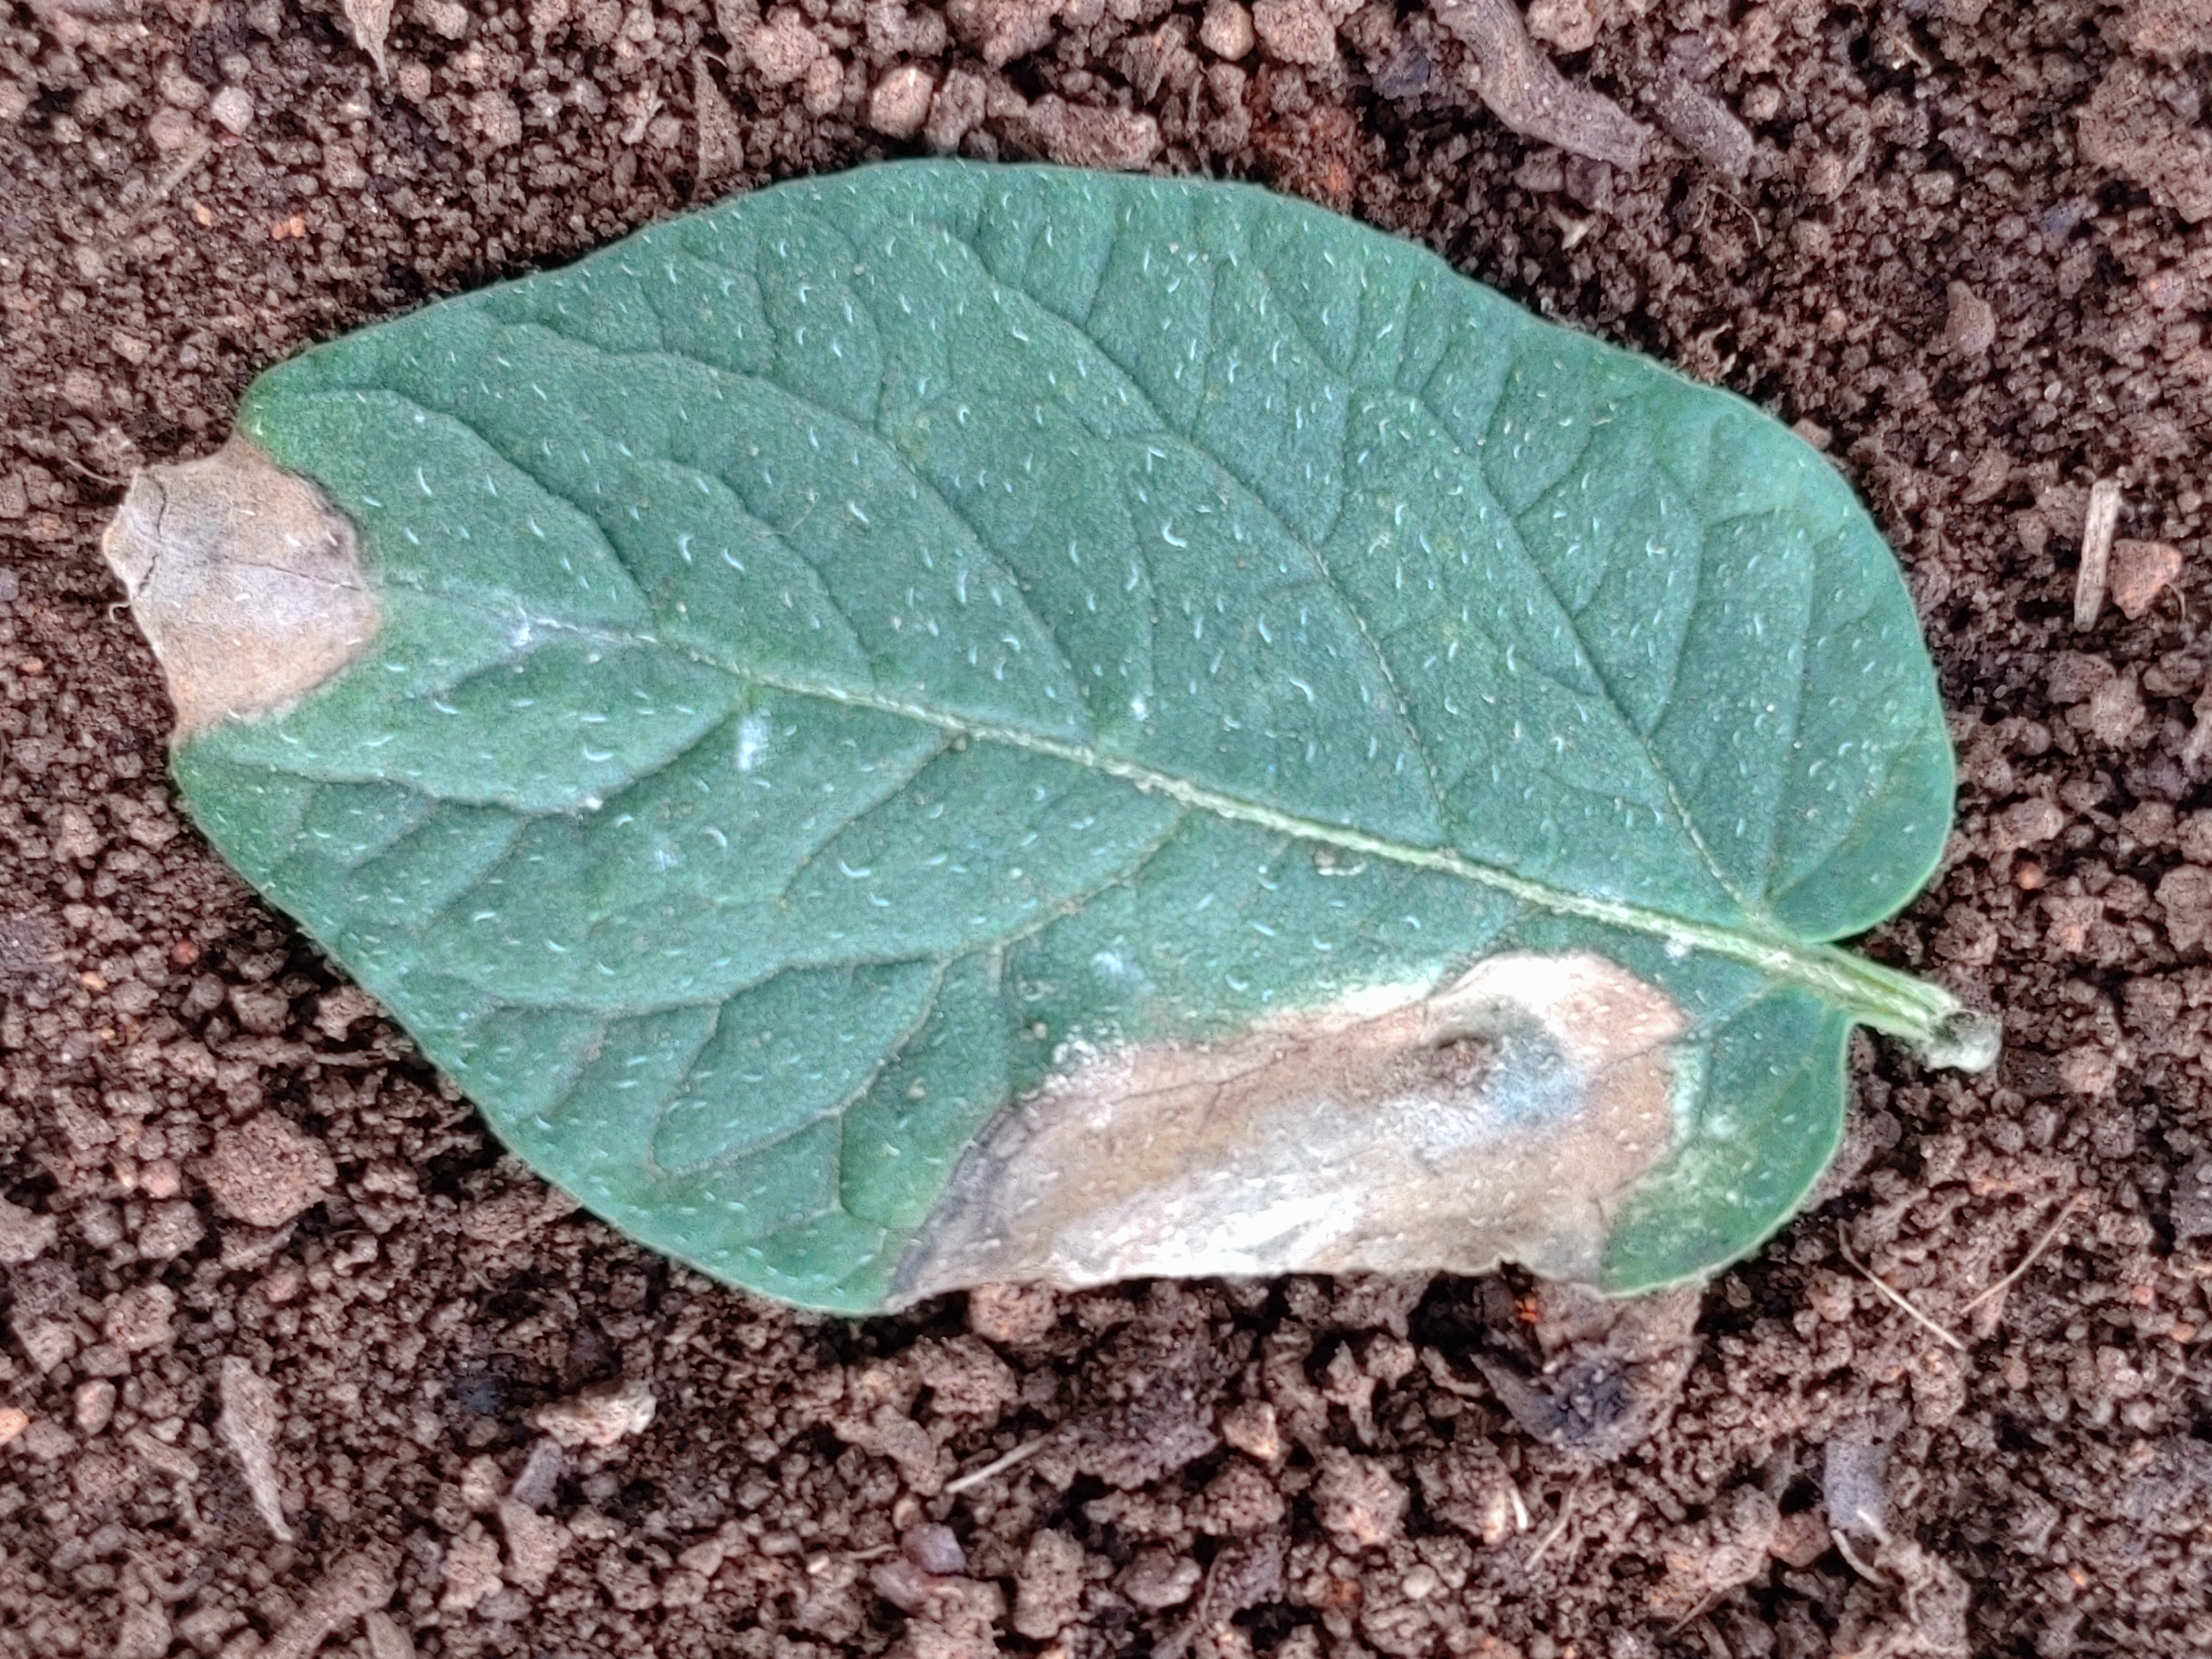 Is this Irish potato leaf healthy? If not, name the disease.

early blight
